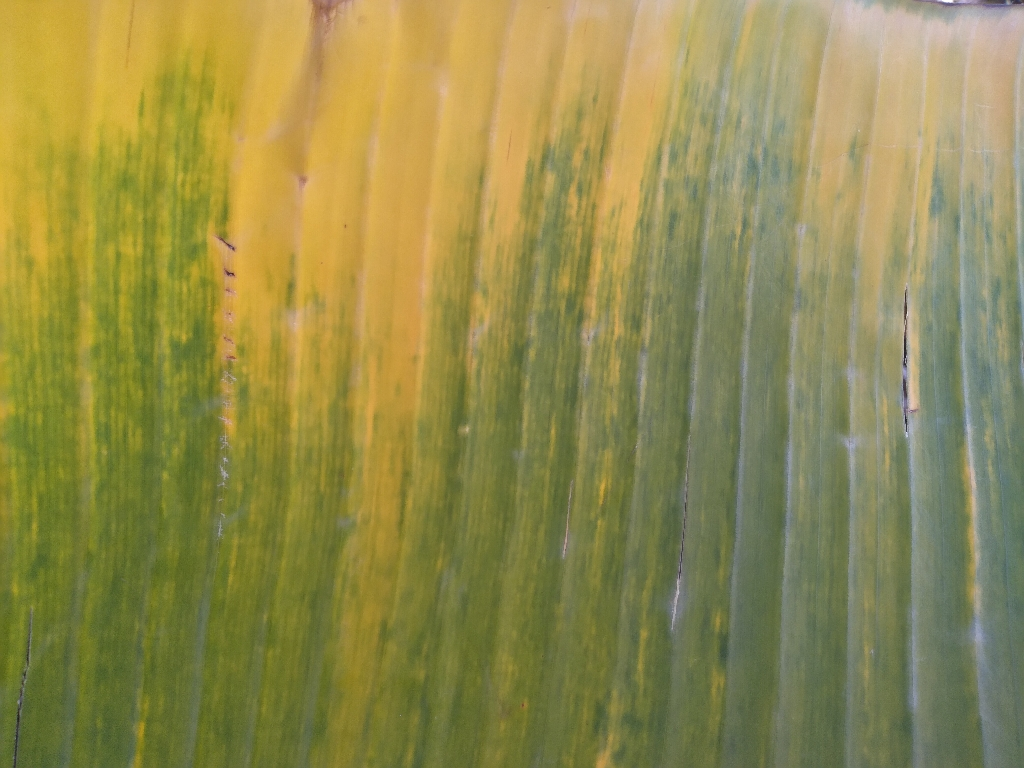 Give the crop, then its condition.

banana, fusarium wilt race 1
